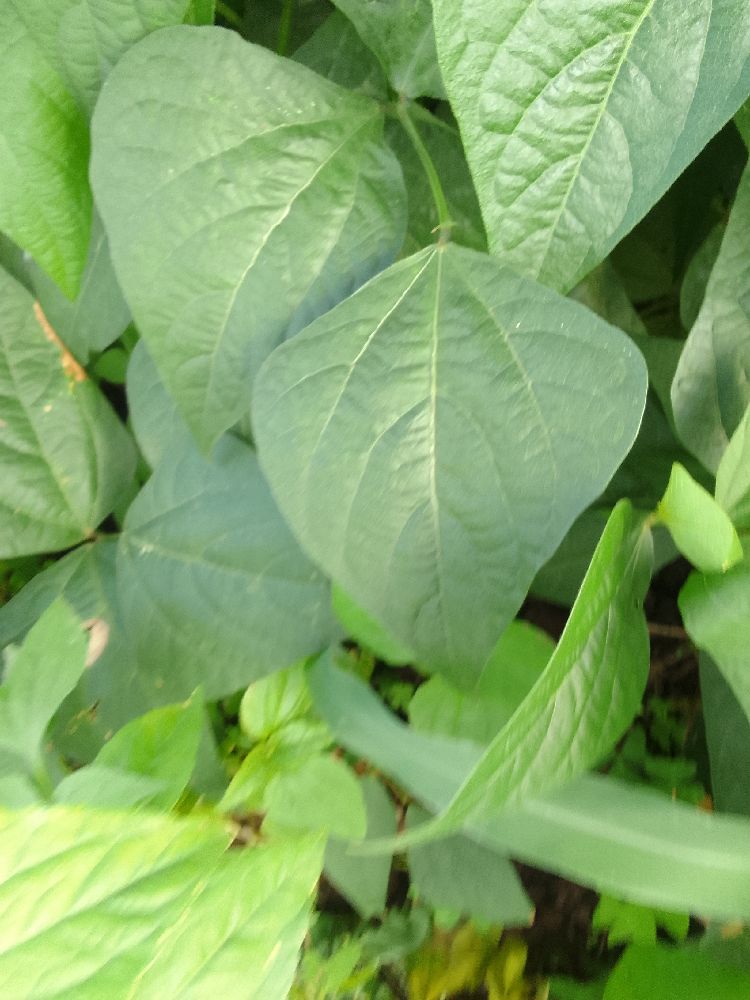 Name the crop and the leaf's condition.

common bean, healthy
